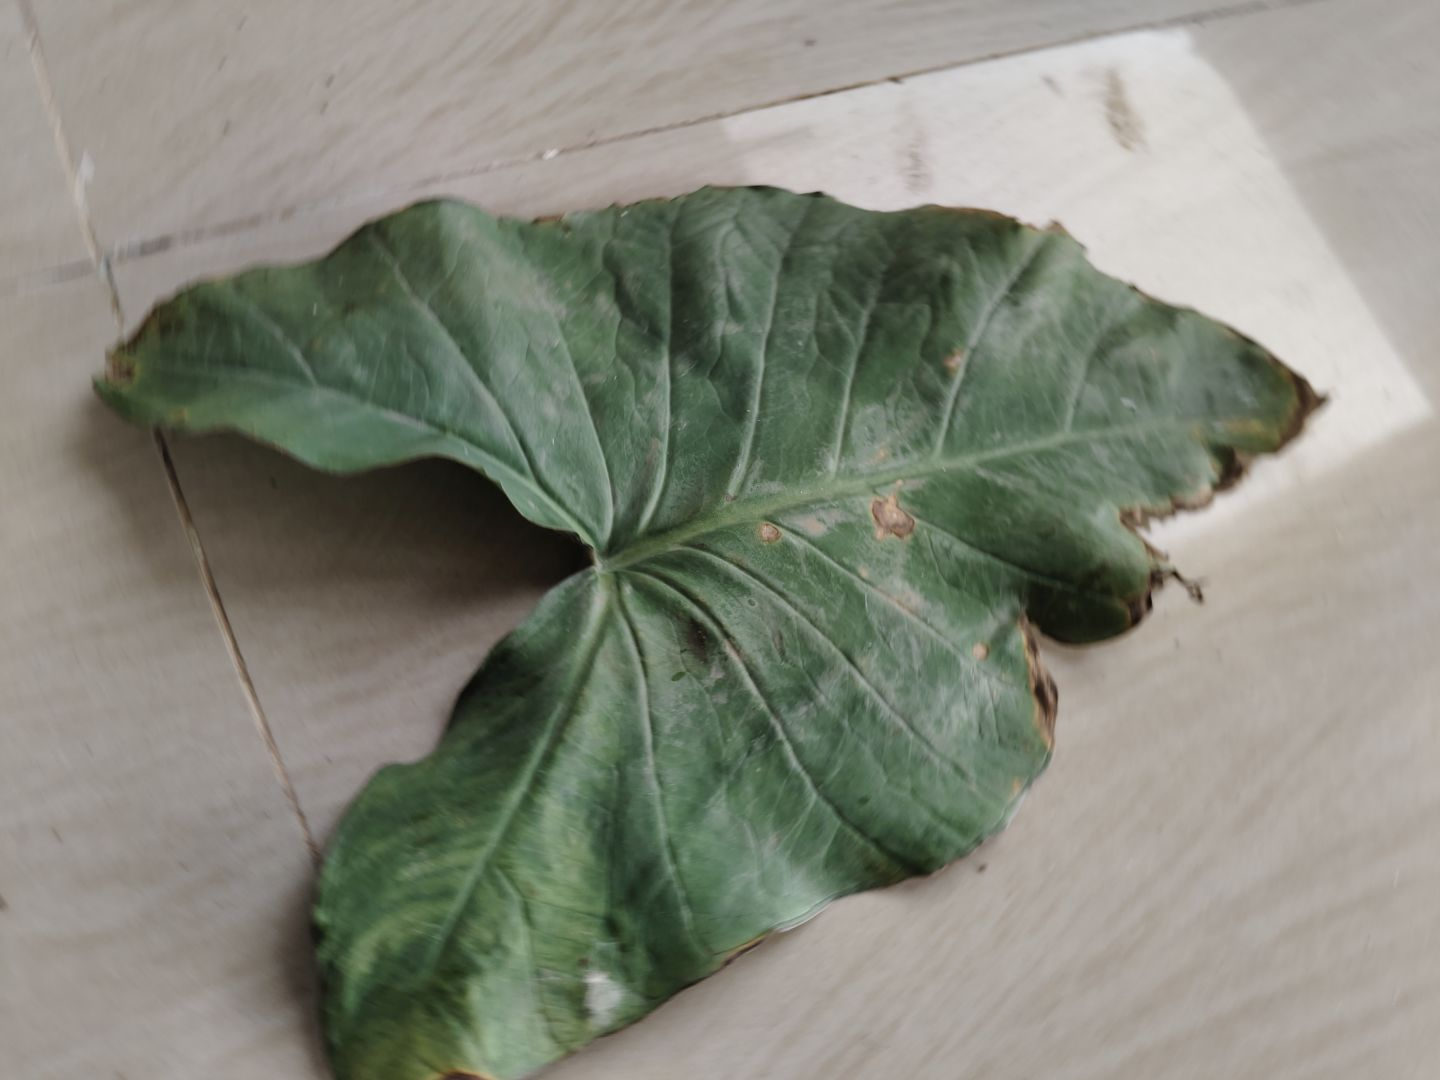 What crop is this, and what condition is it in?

taro, leaf blight
